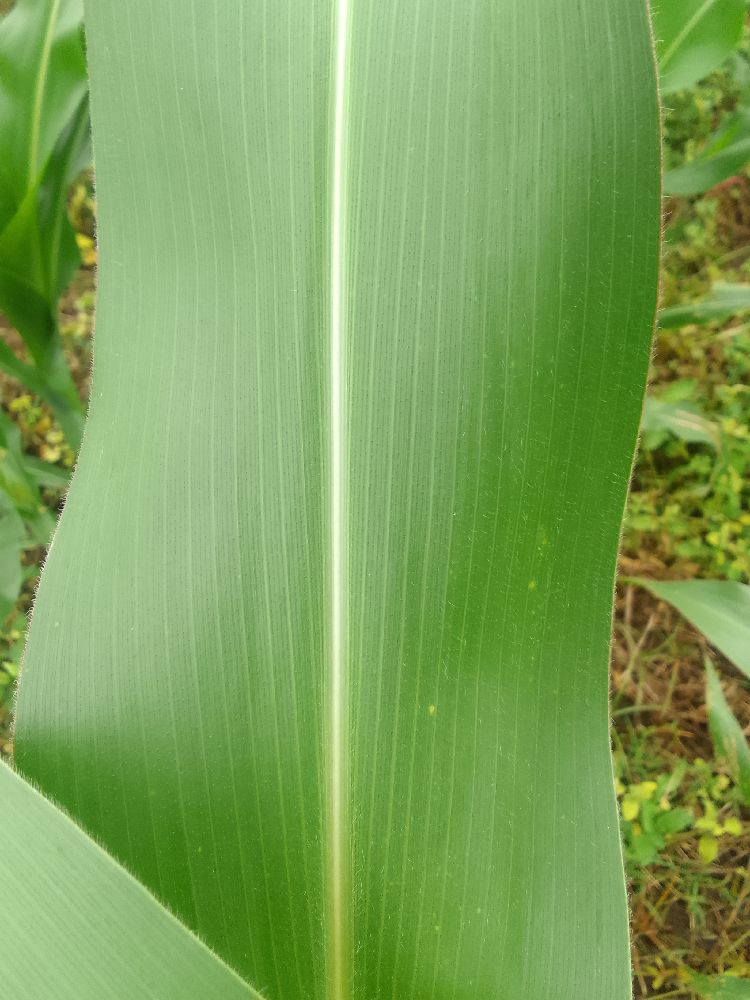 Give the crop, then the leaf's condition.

maize, healthy
